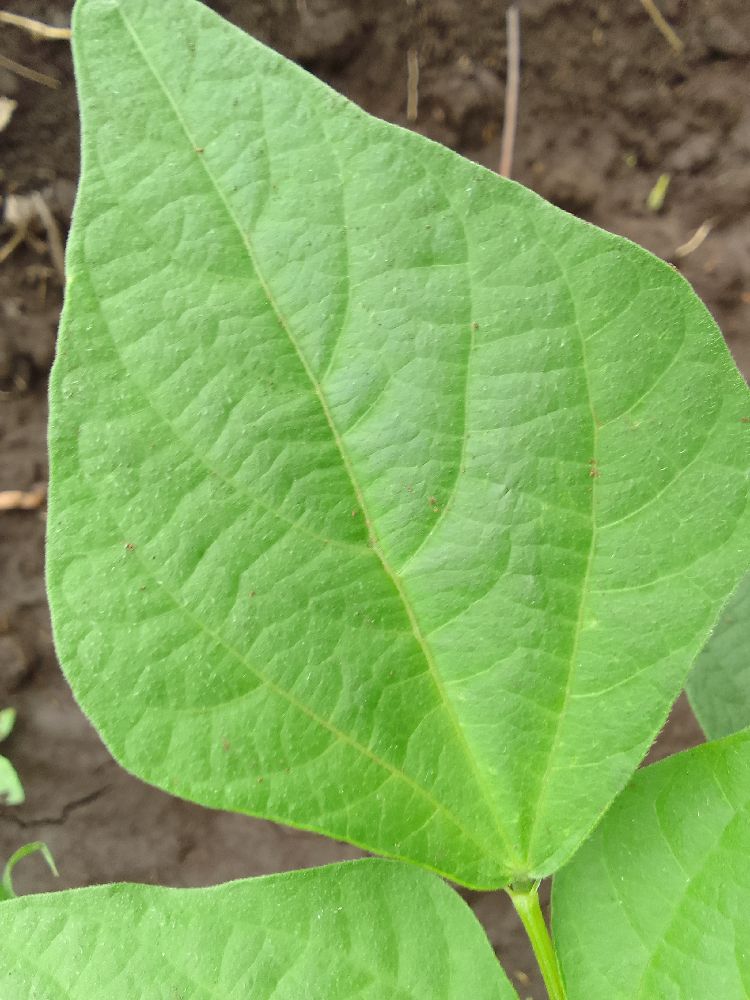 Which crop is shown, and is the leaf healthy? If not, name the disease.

common bean, healthy
